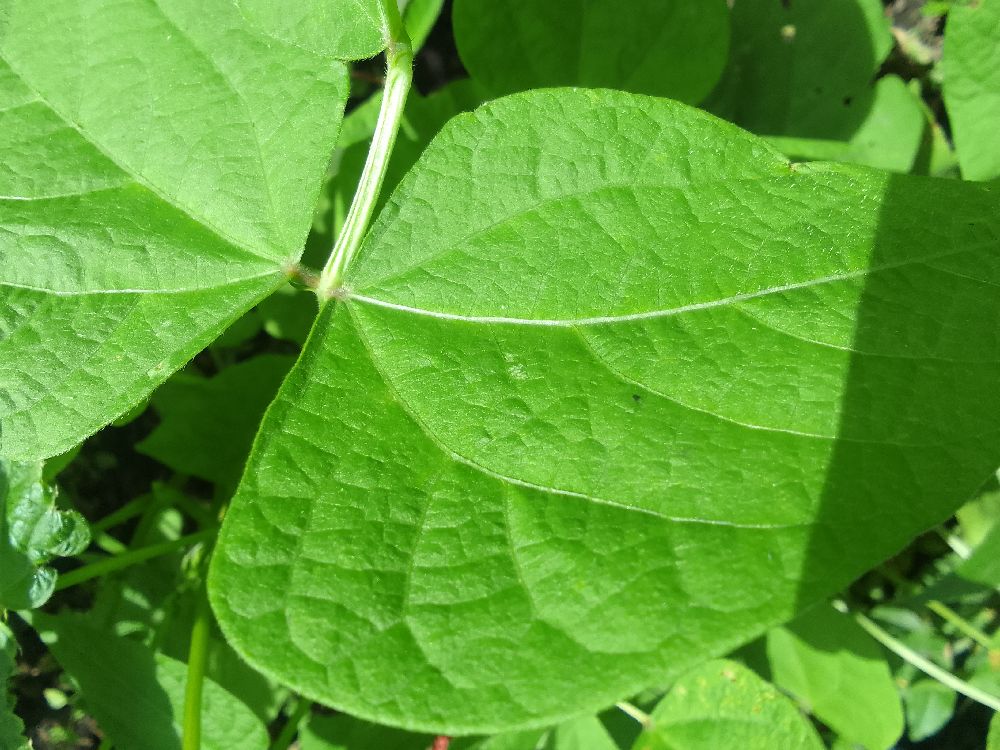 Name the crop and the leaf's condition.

common bean, healthy
